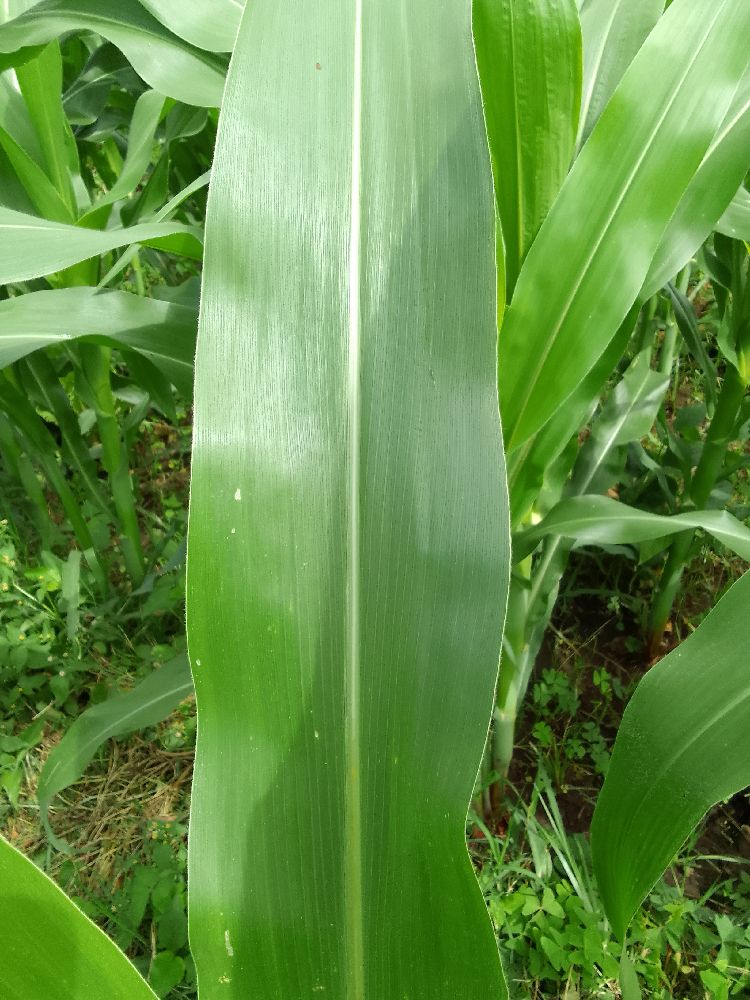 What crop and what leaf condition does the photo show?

maize, healthy
